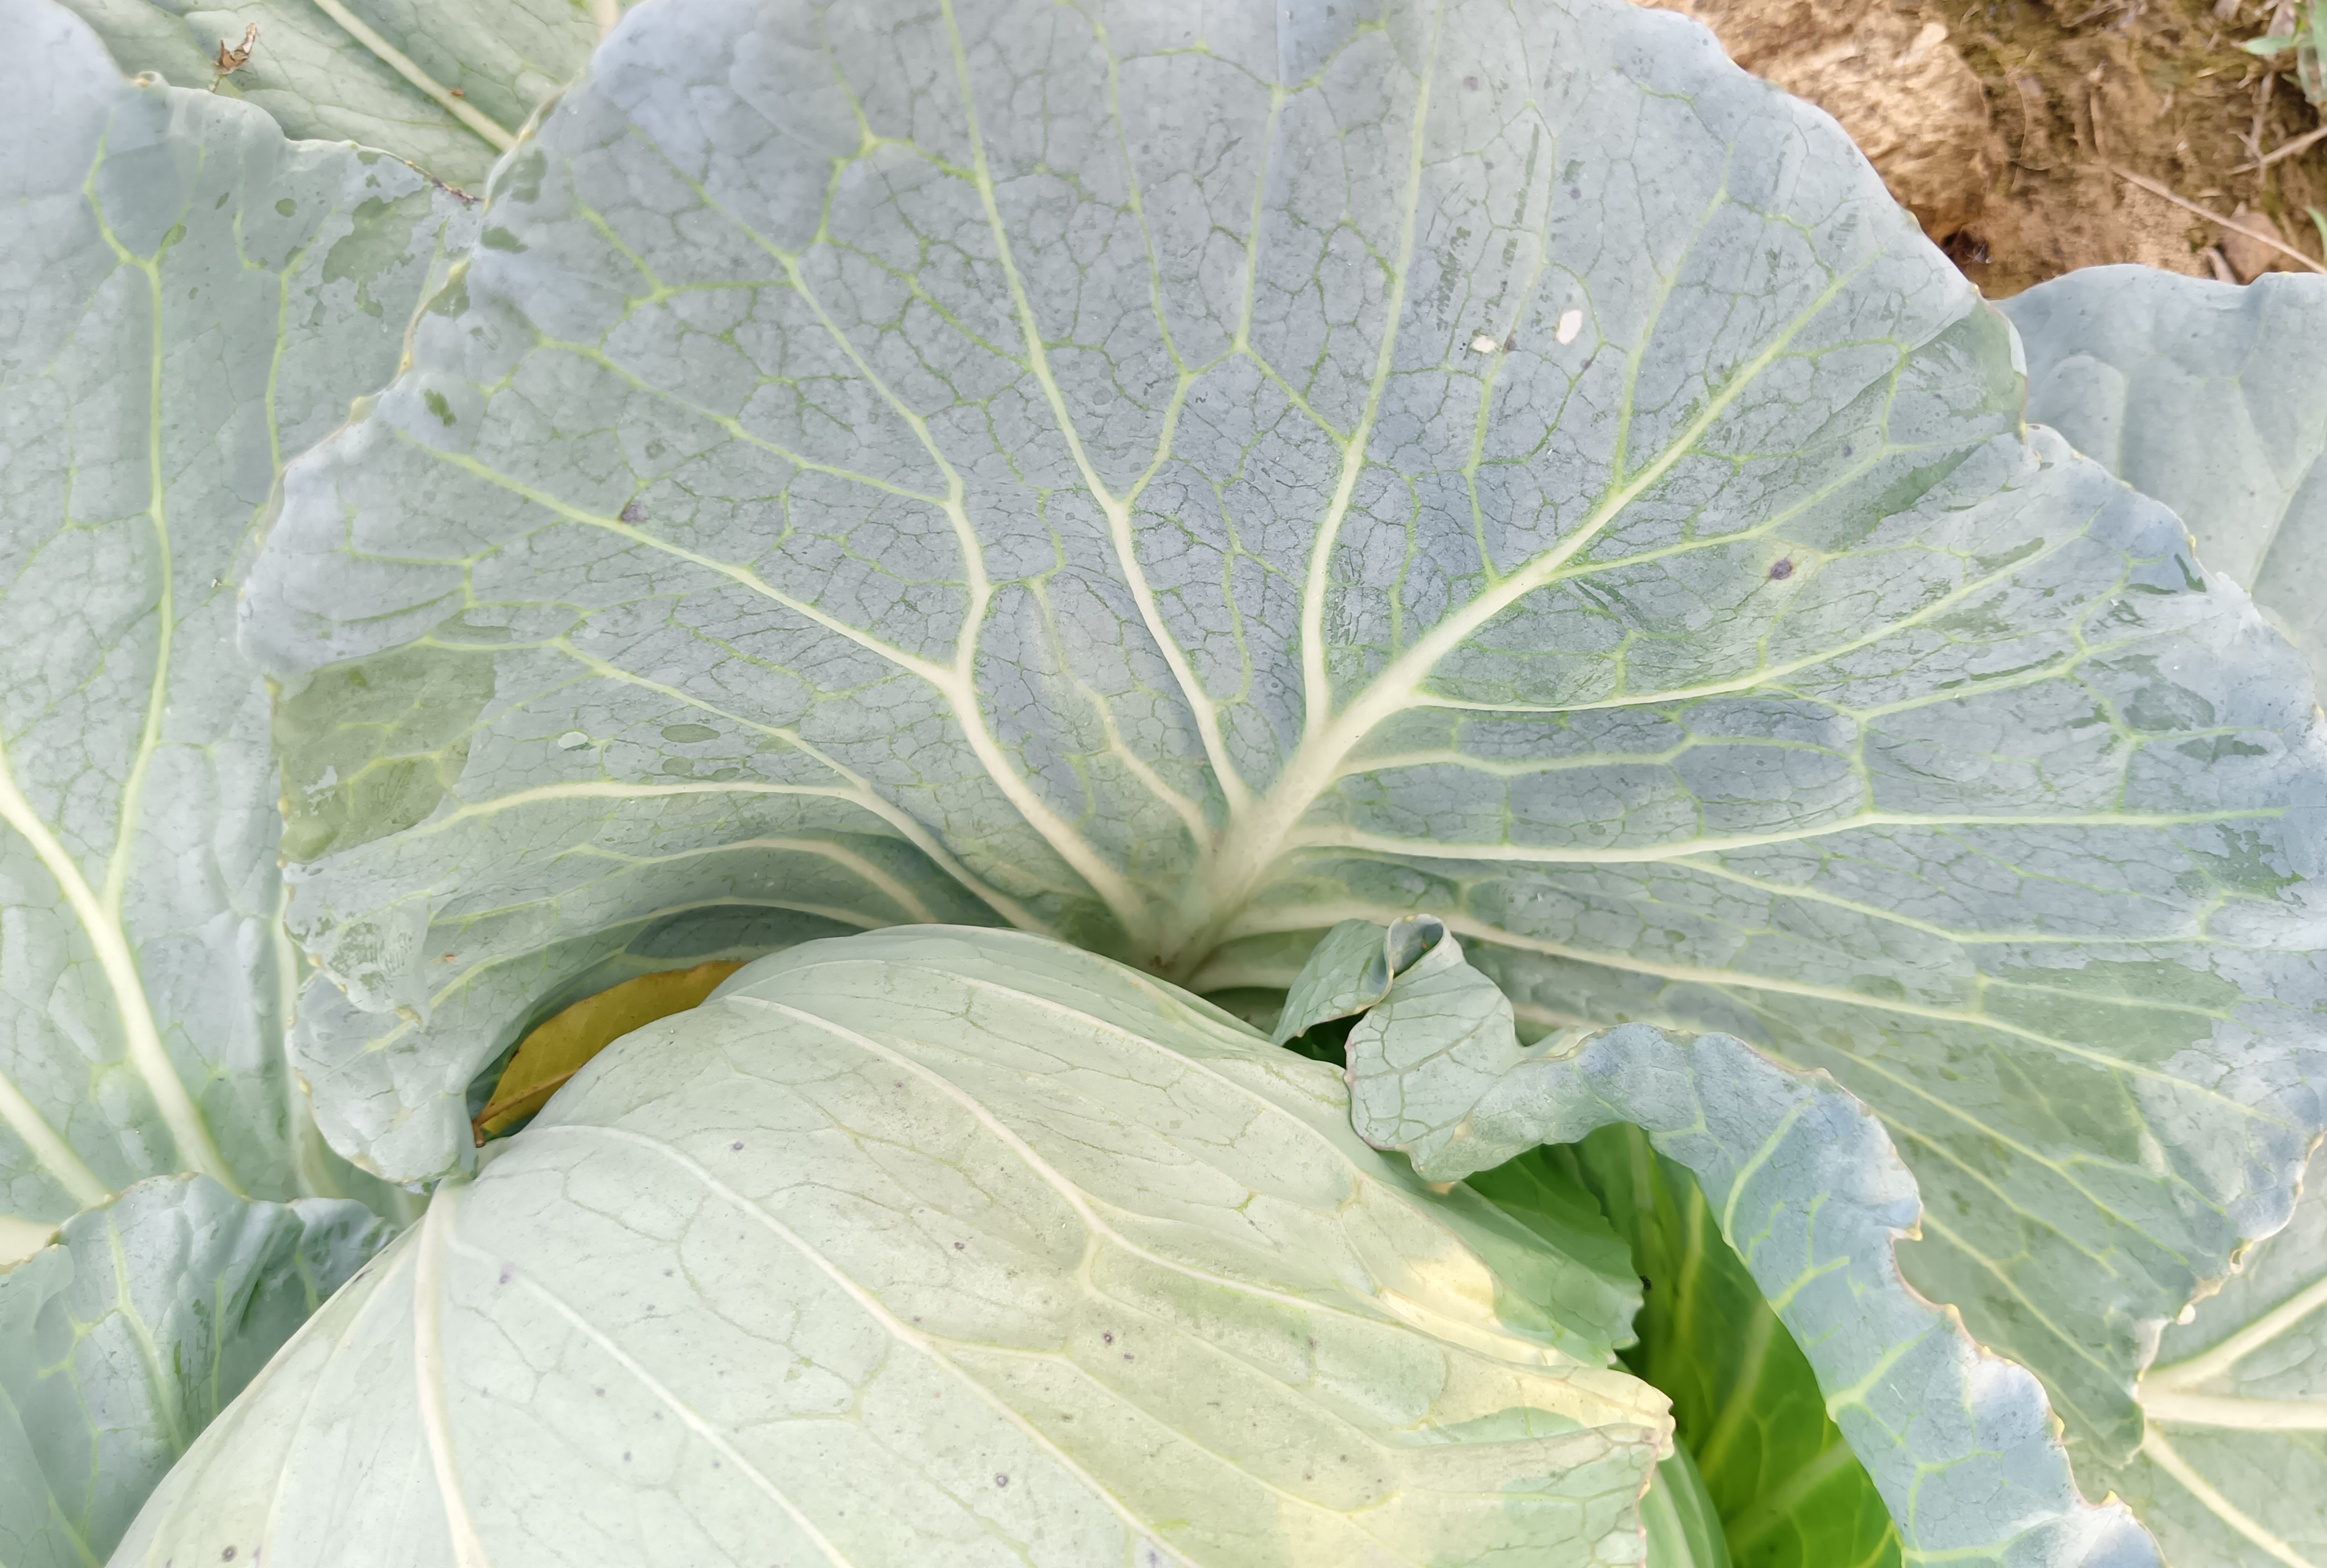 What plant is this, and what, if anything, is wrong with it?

cabbage, healthy
